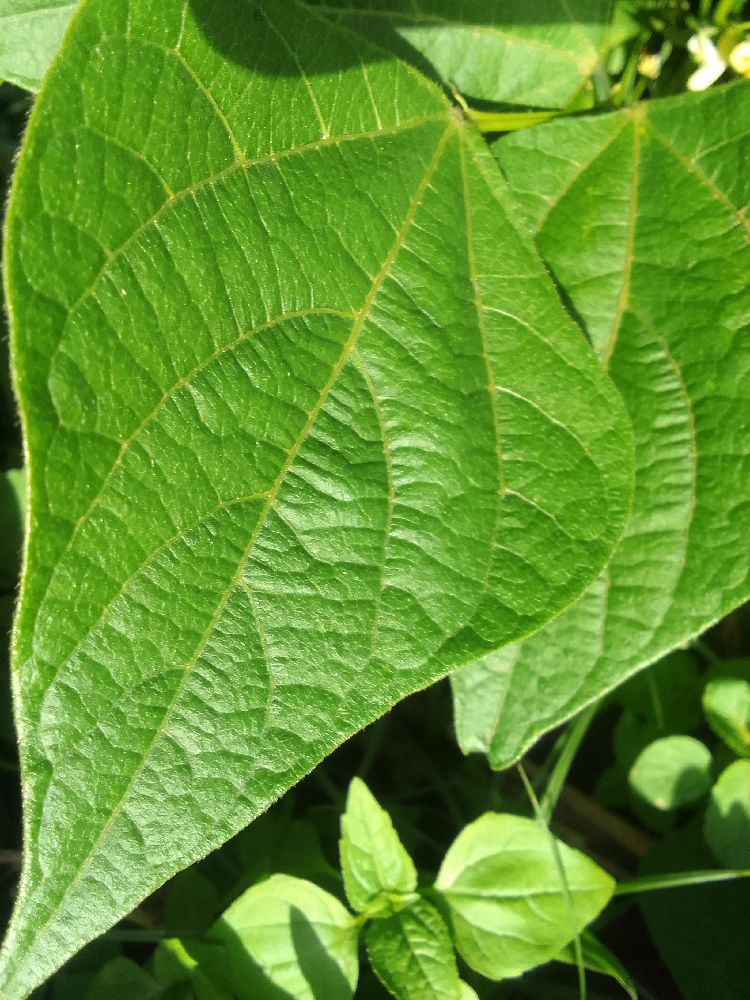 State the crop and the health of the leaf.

common bean, healthy
